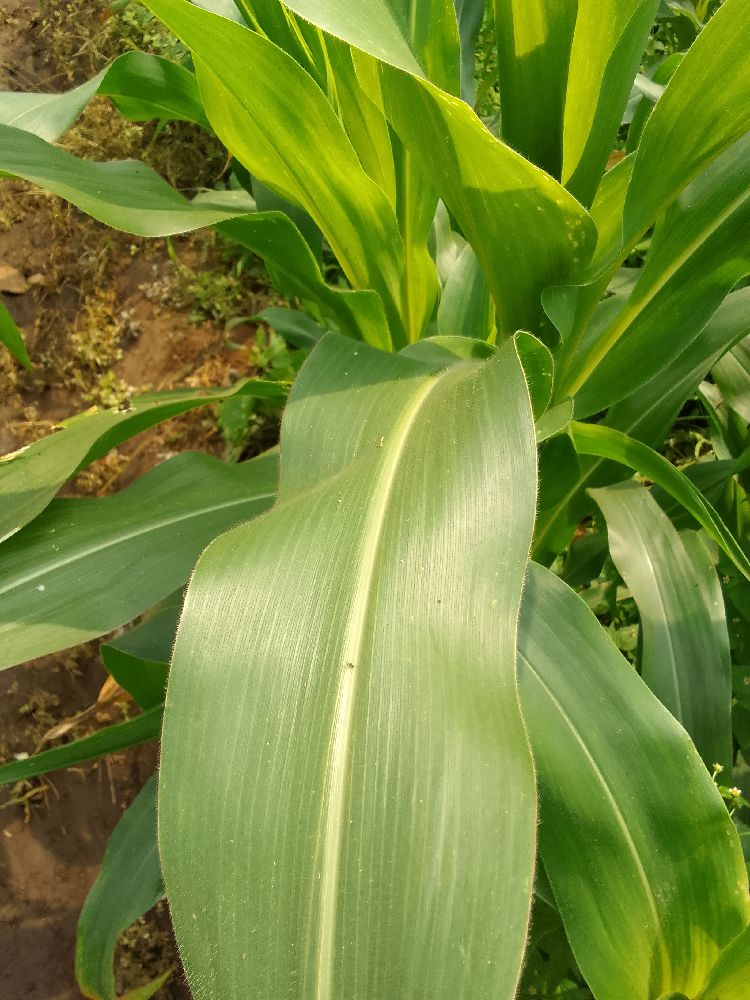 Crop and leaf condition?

maize, healthy
